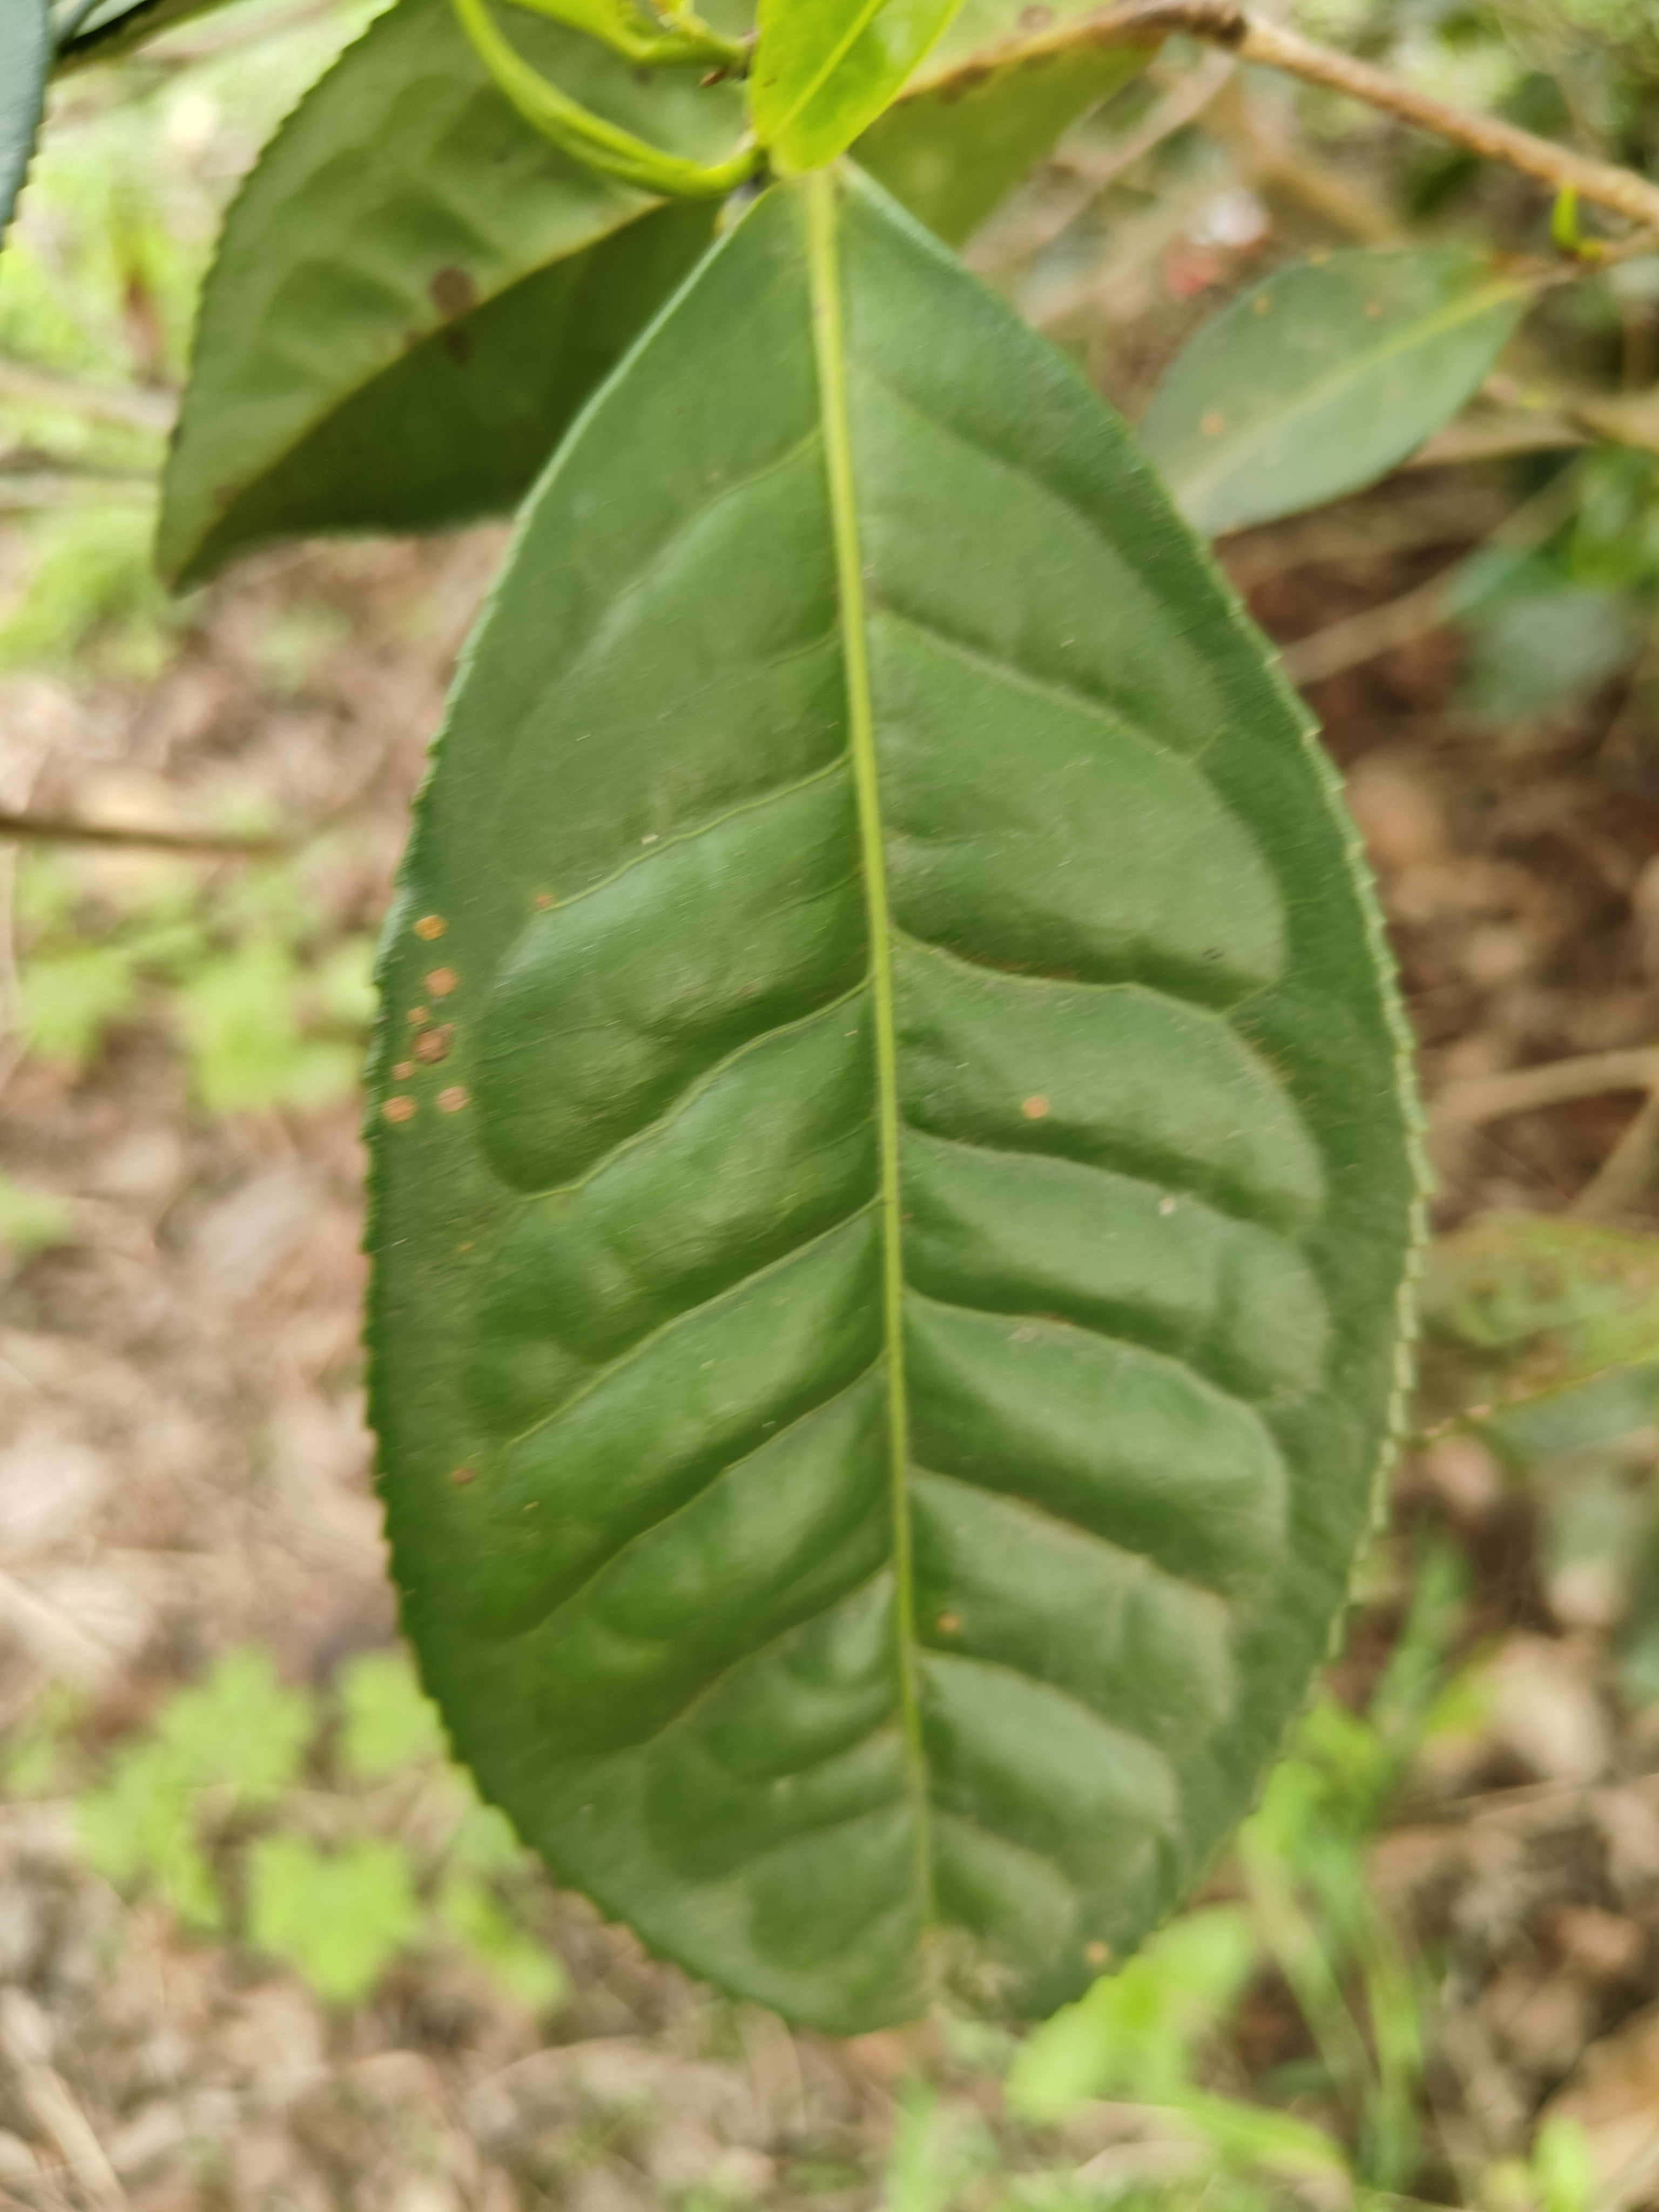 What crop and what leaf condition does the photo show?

tea, red rust
